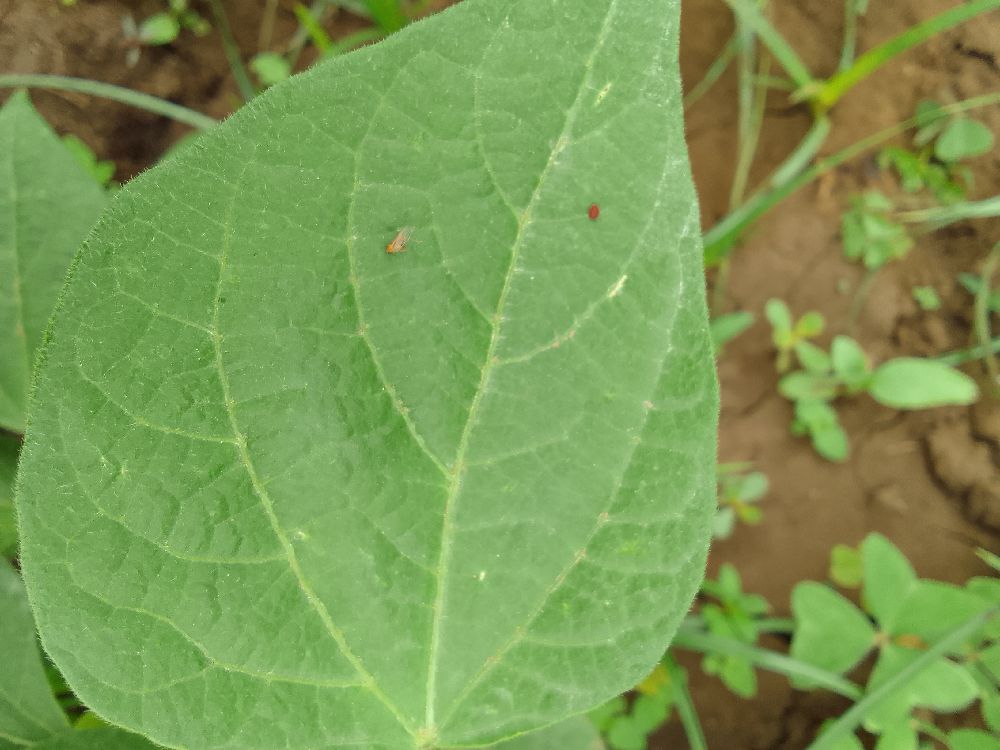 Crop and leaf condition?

common bean, healthy
